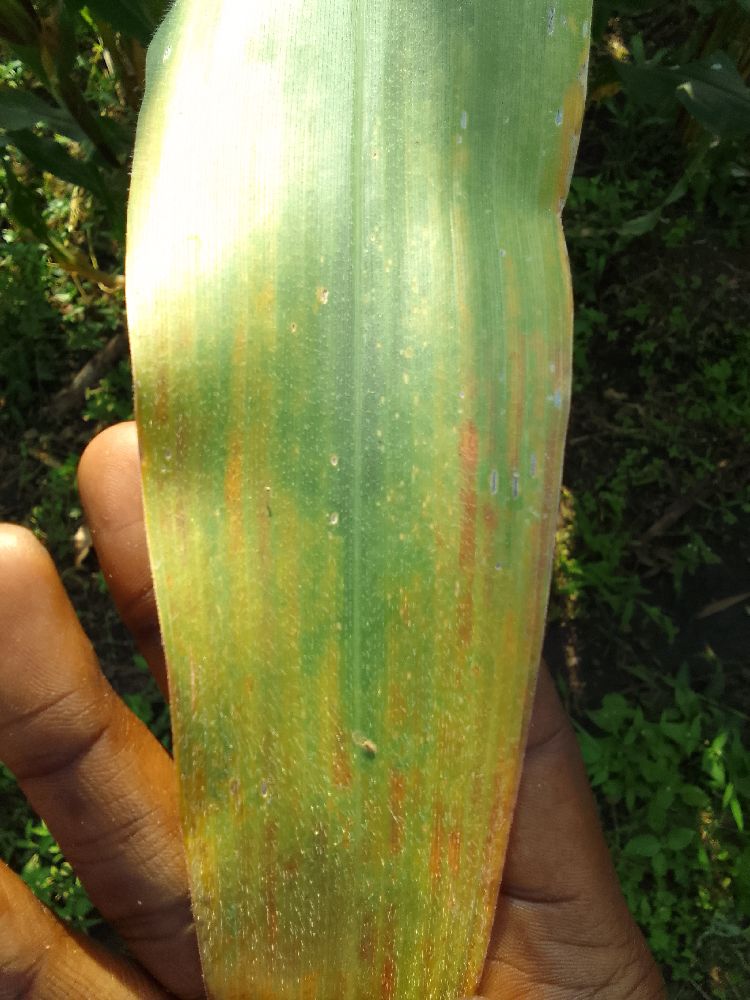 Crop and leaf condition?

maize, maize lethal necrosis
